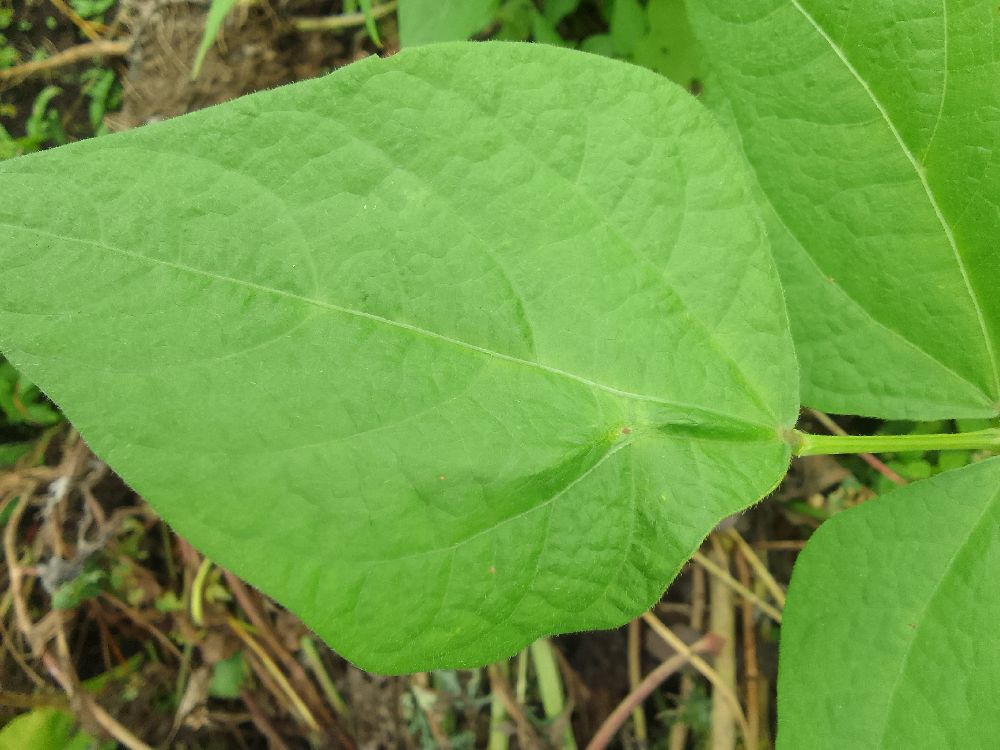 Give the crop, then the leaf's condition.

common bean, healthy
